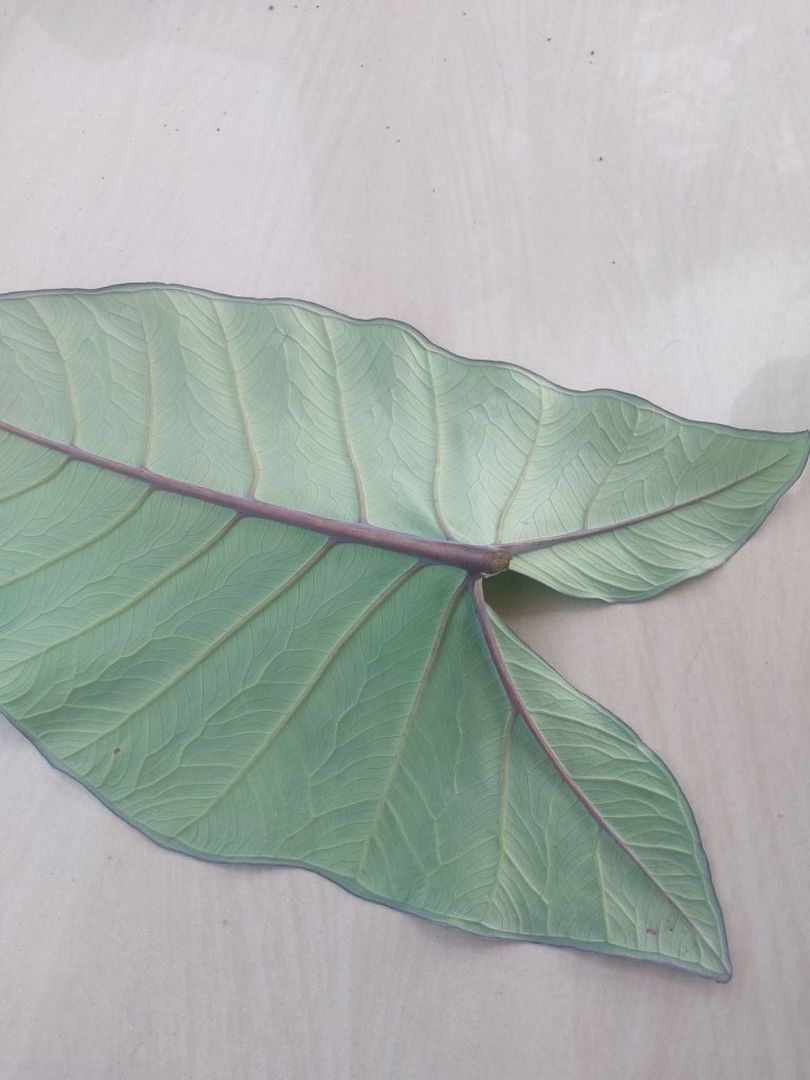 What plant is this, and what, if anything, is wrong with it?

taro, healthy
